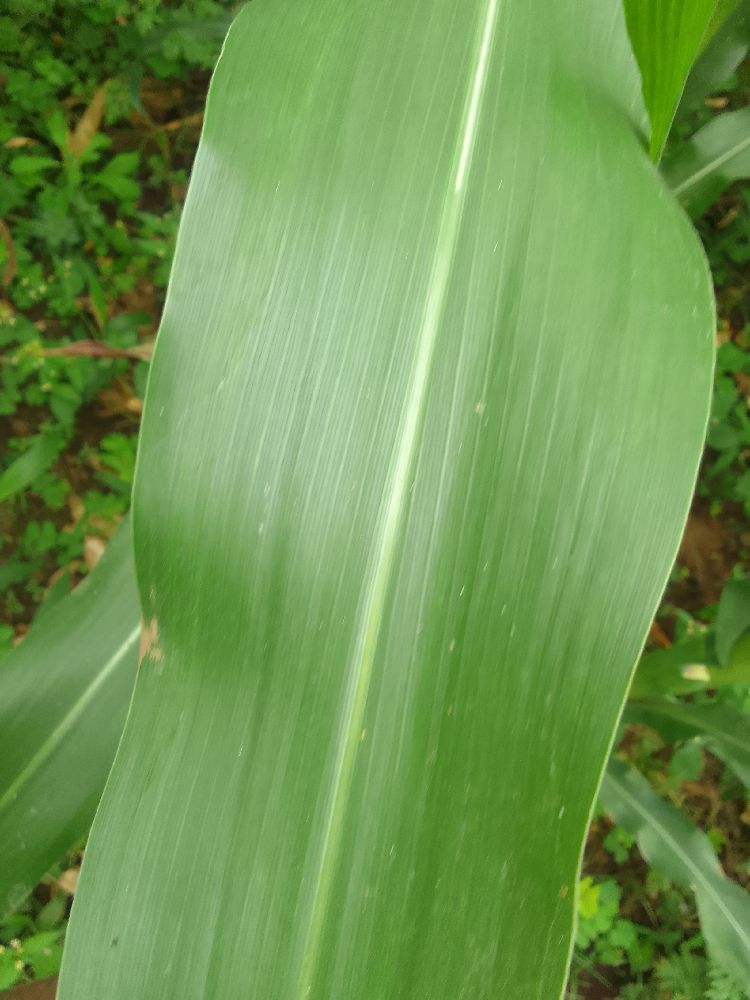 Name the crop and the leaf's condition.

maize, healthy
